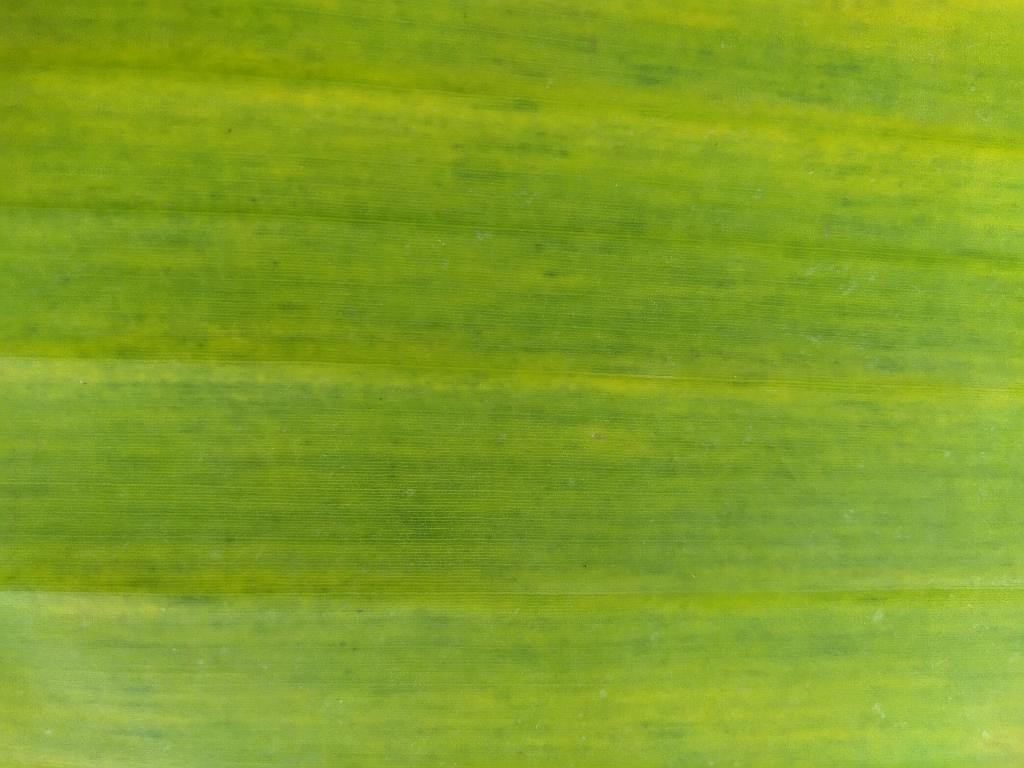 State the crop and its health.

banana, fusarium wilt race 1
